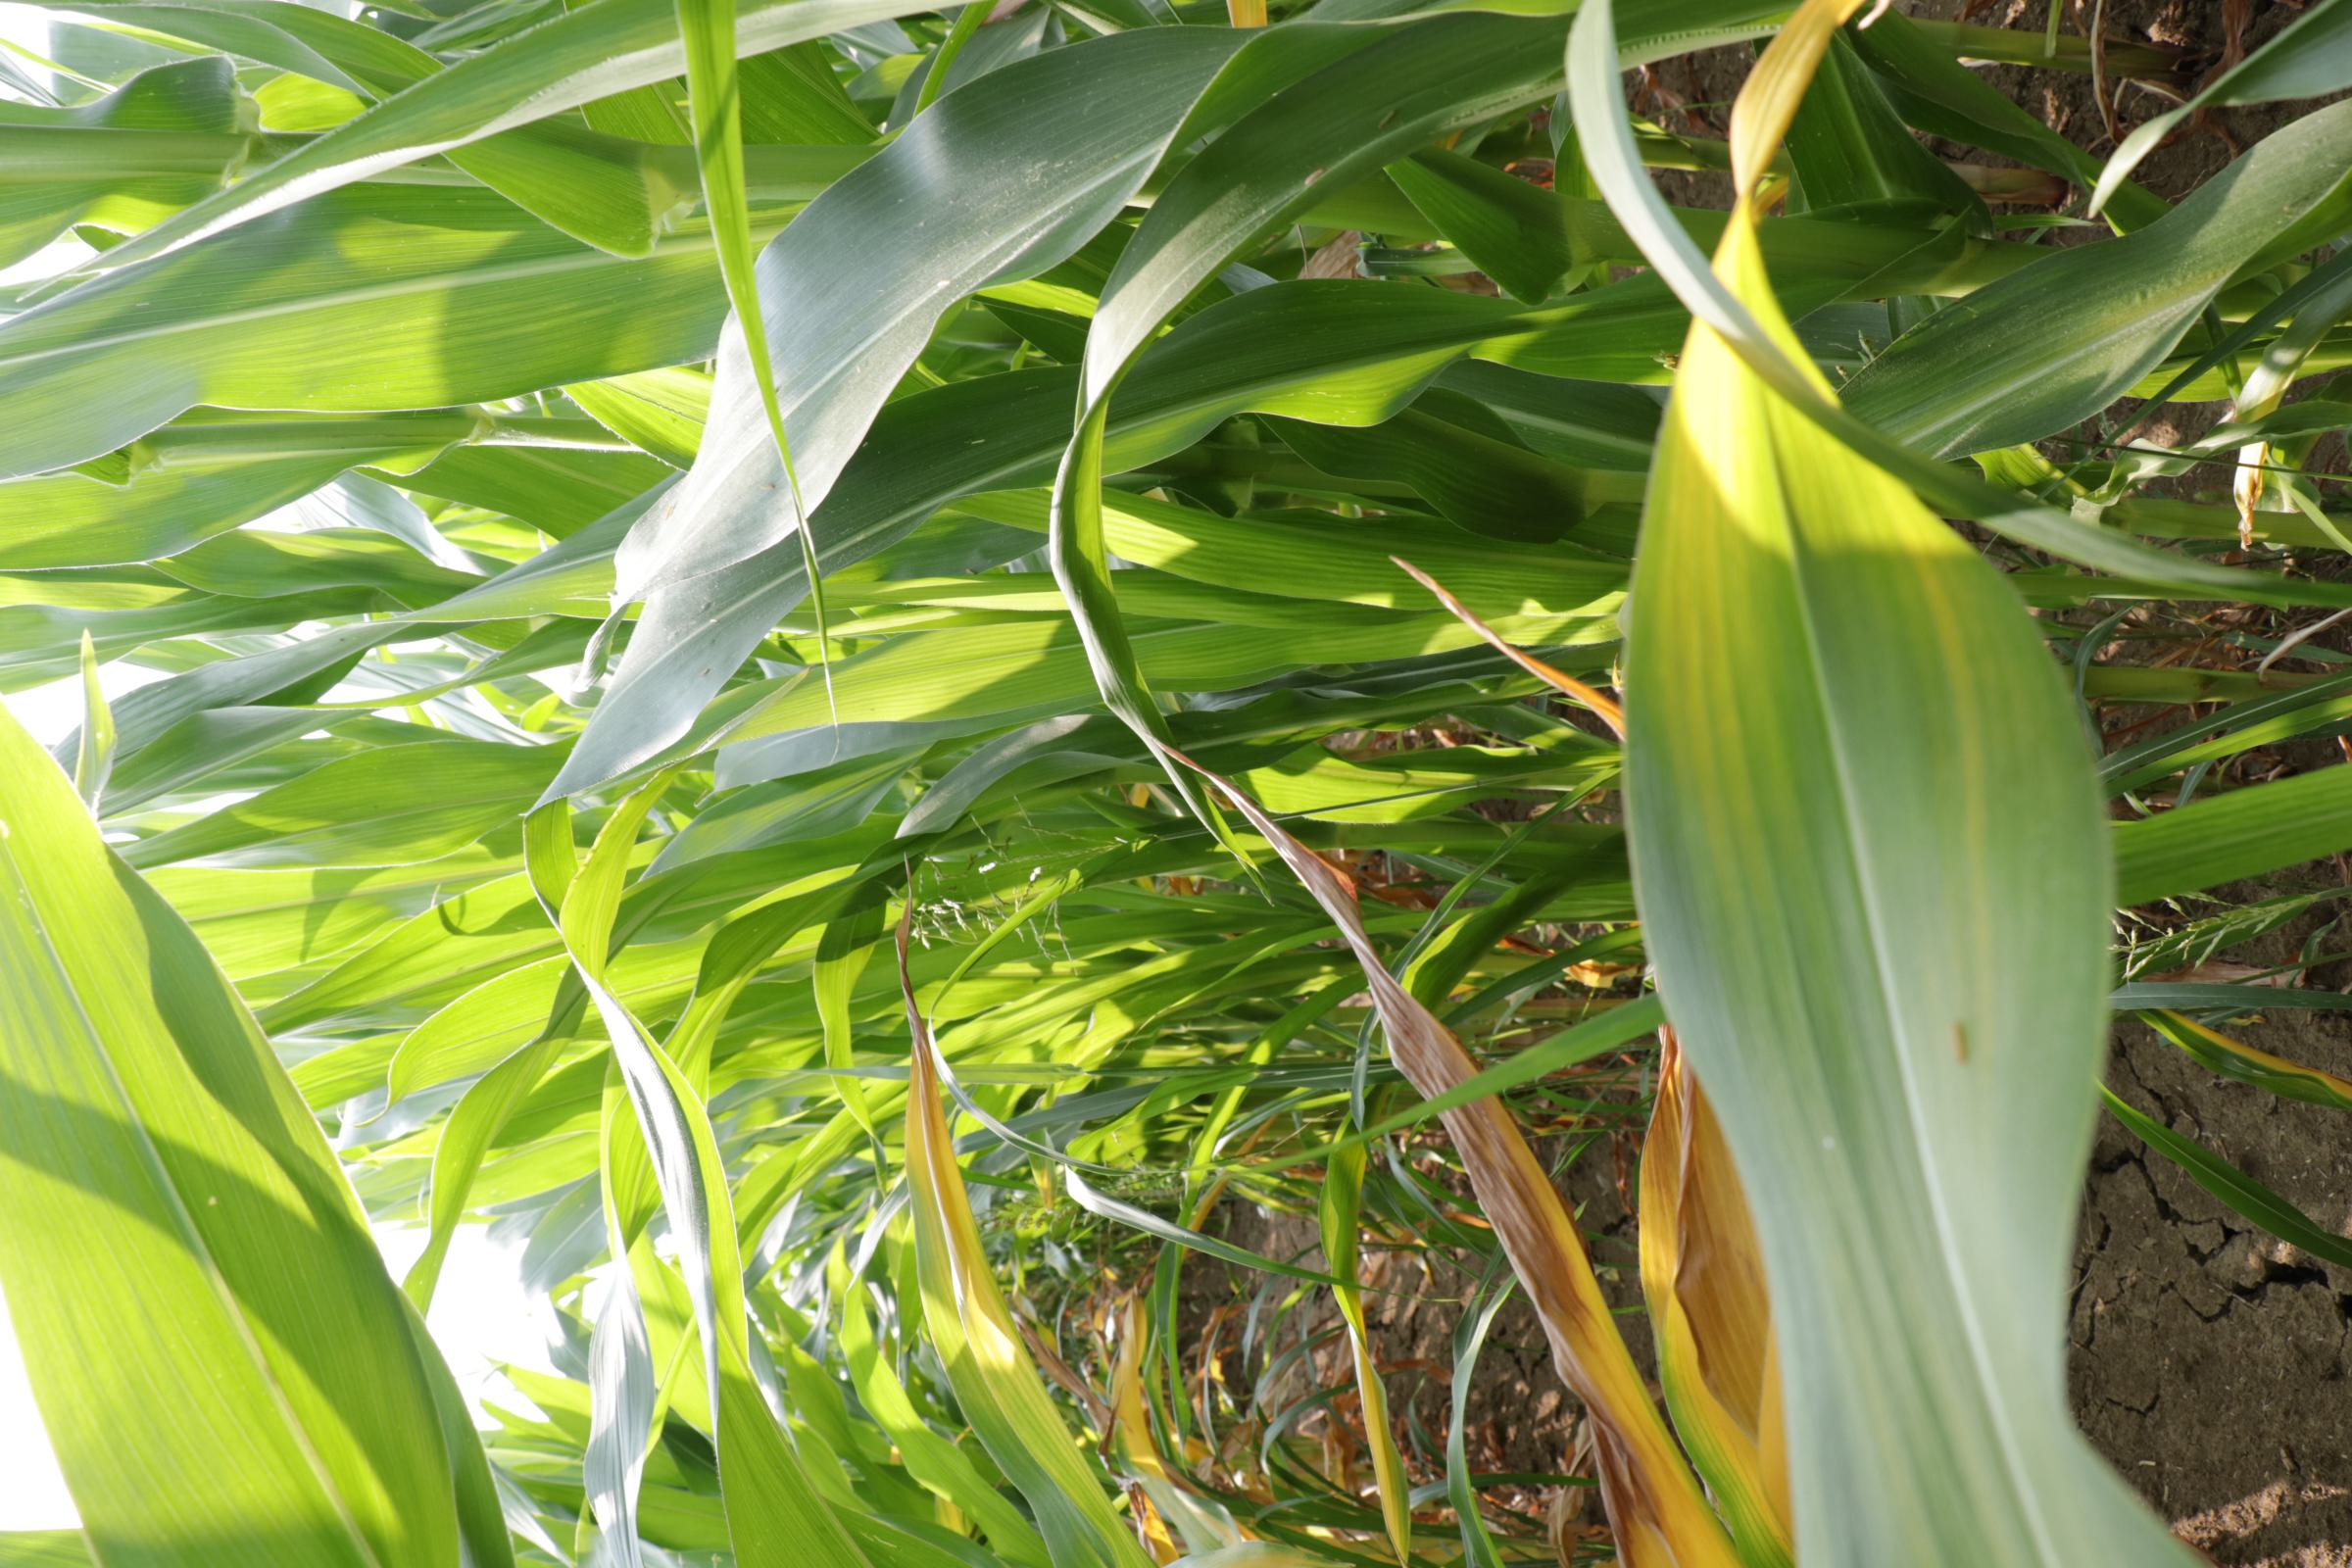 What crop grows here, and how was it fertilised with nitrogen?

maize, full nitrogen fertilisation
